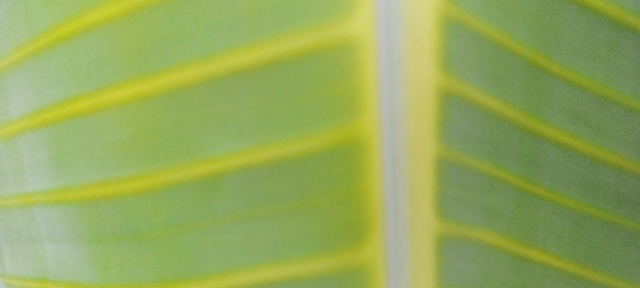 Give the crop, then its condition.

banana, healthy
